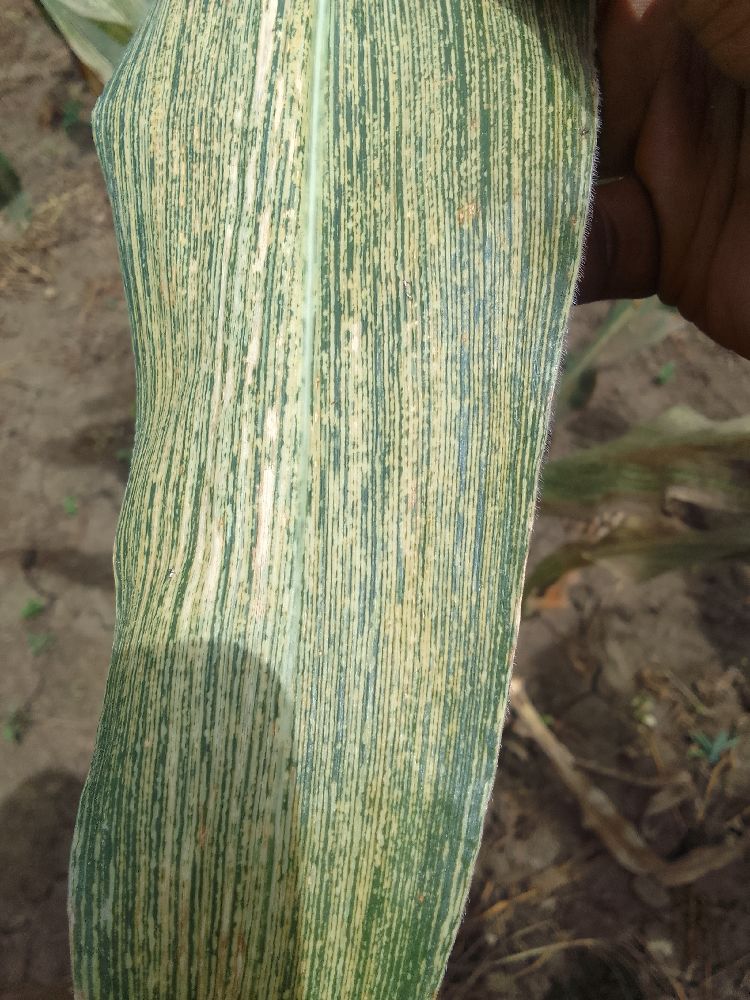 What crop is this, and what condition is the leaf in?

maize, maize streak virus
